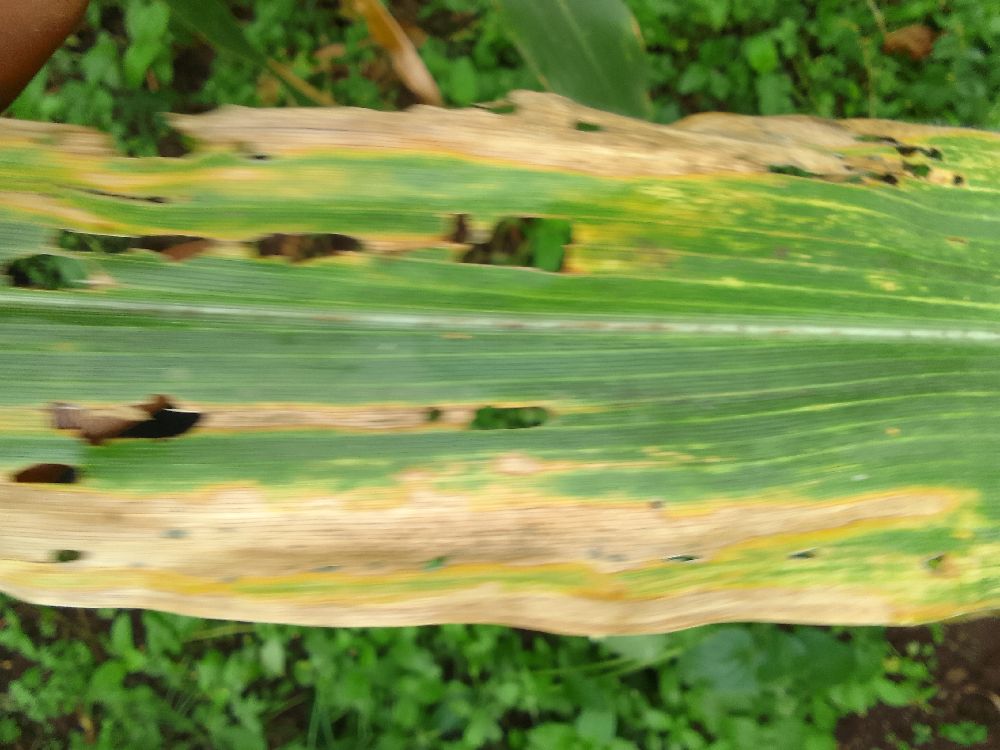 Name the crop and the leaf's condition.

maize, maize lethal necrosis
